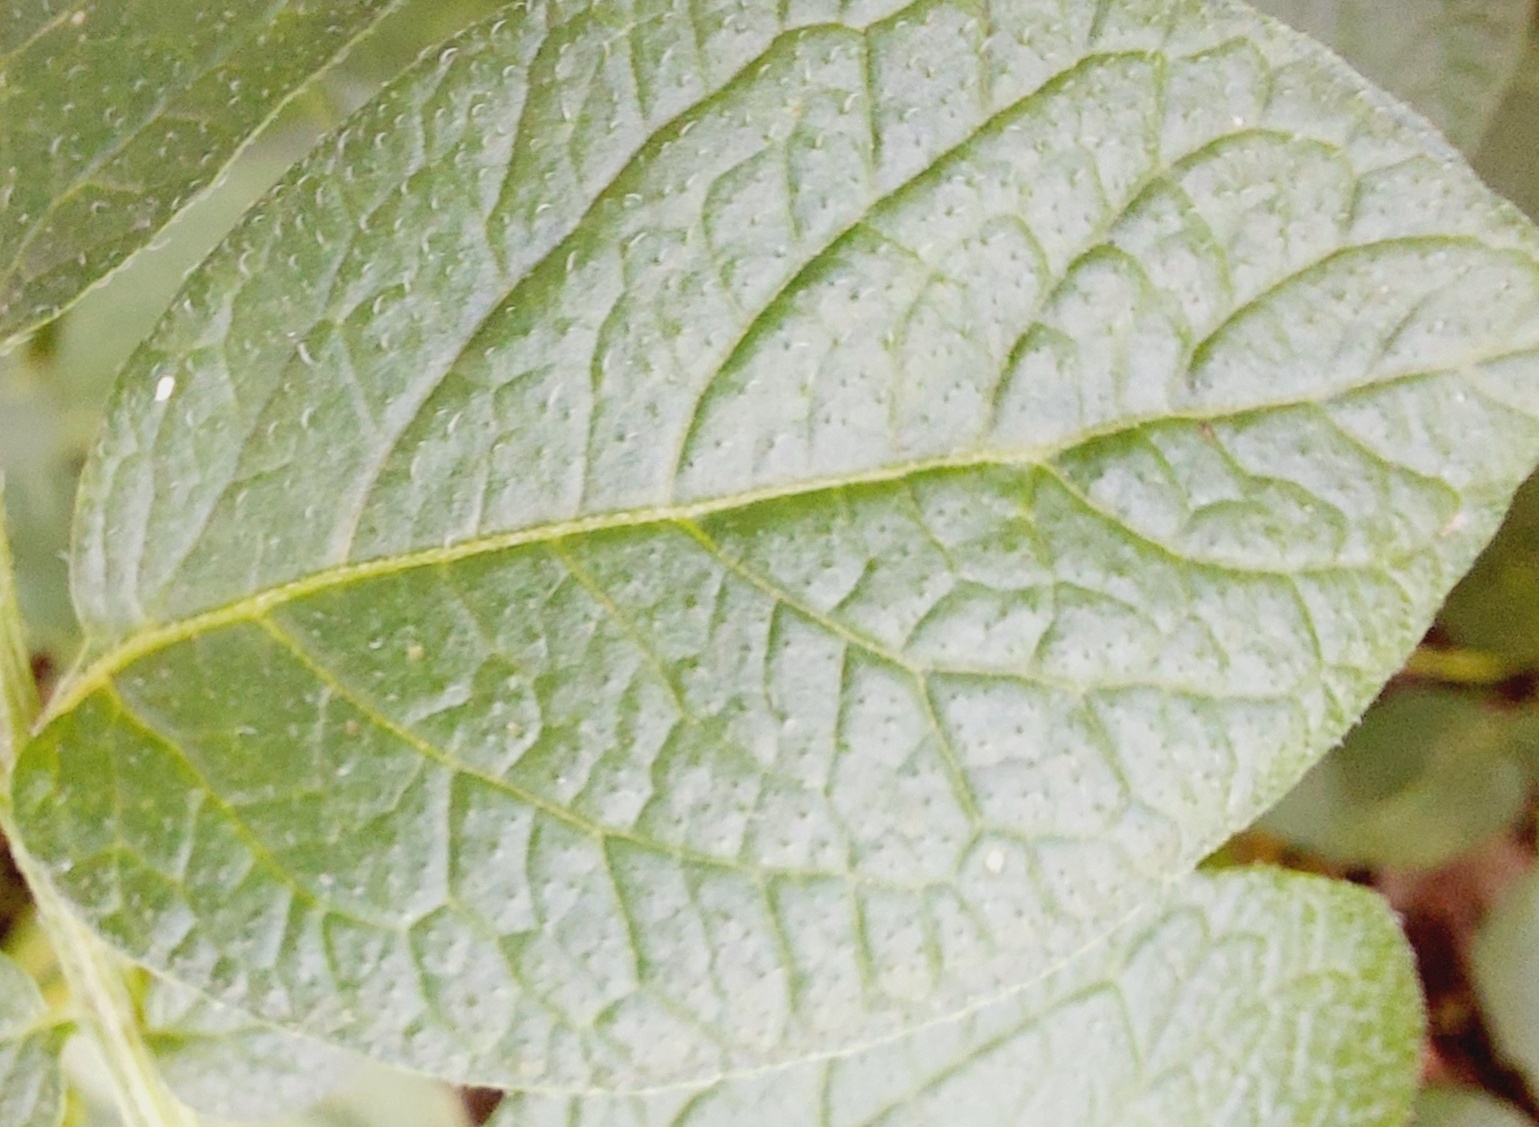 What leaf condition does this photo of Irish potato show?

healthy
